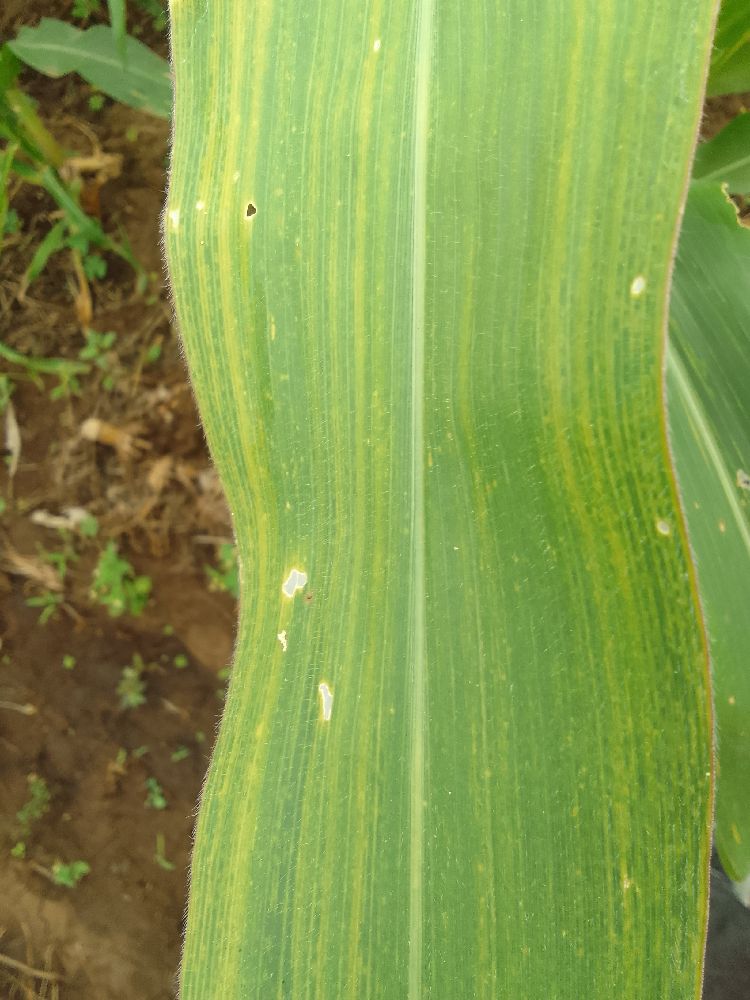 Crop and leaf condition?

maize, maize lethal necrosis
